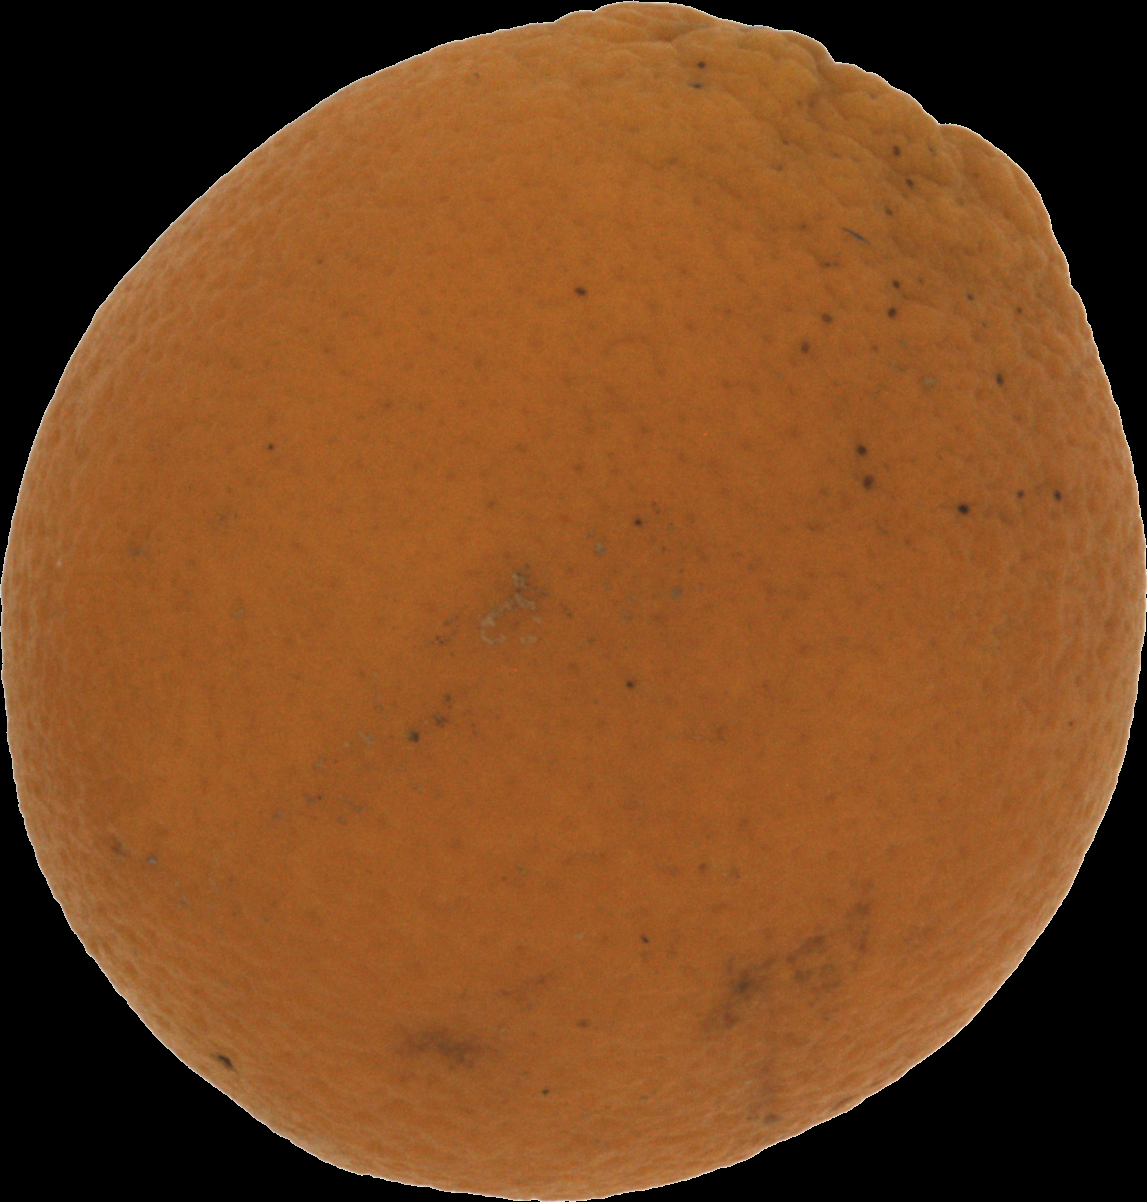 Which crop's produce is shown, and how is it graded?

orange, bad
